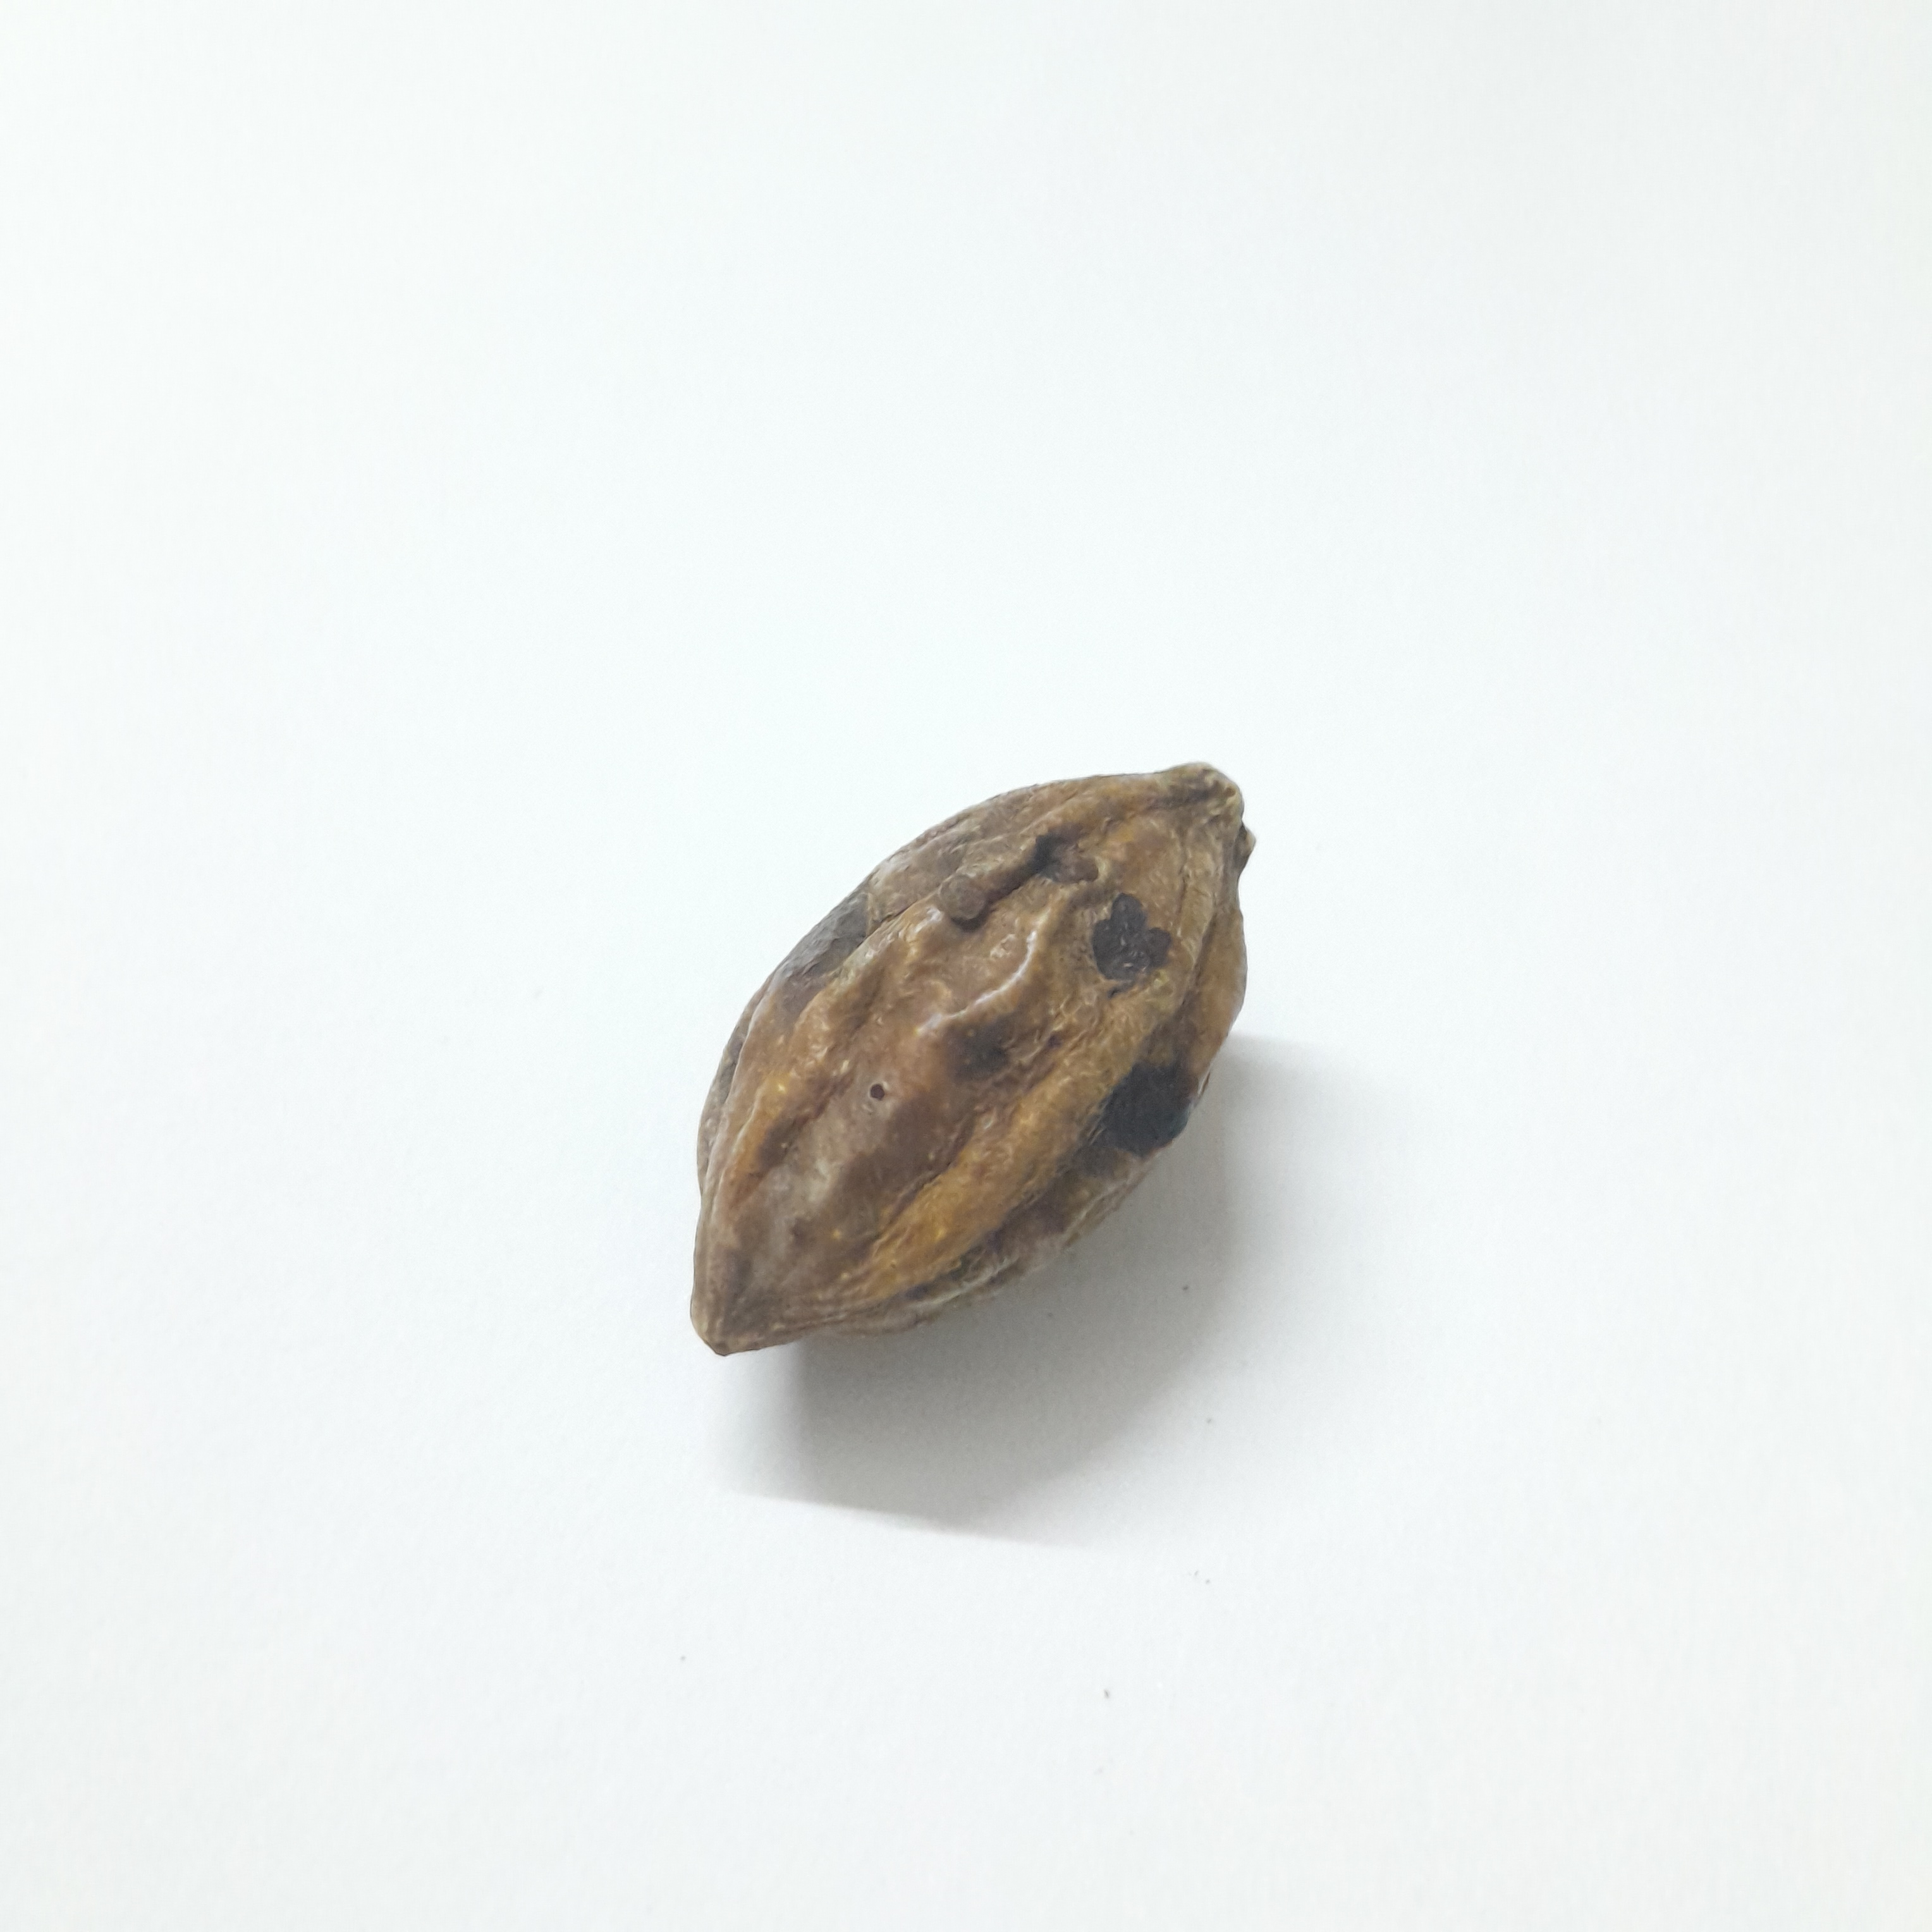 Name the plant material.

hirdaa
